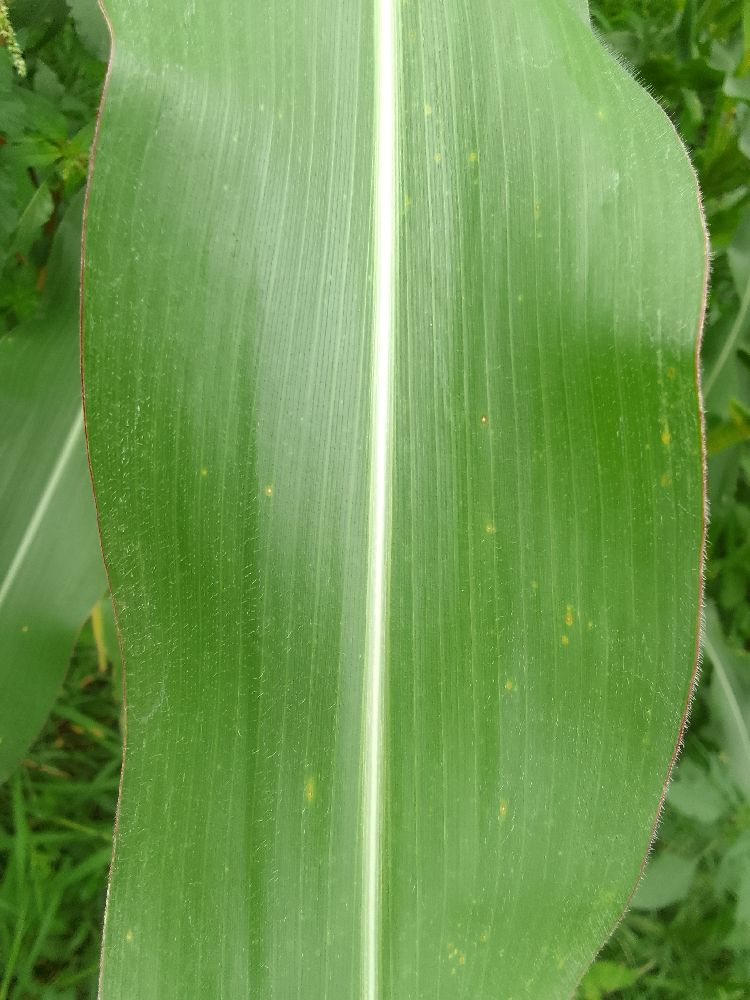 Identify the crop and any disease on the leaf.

maize, healthy
